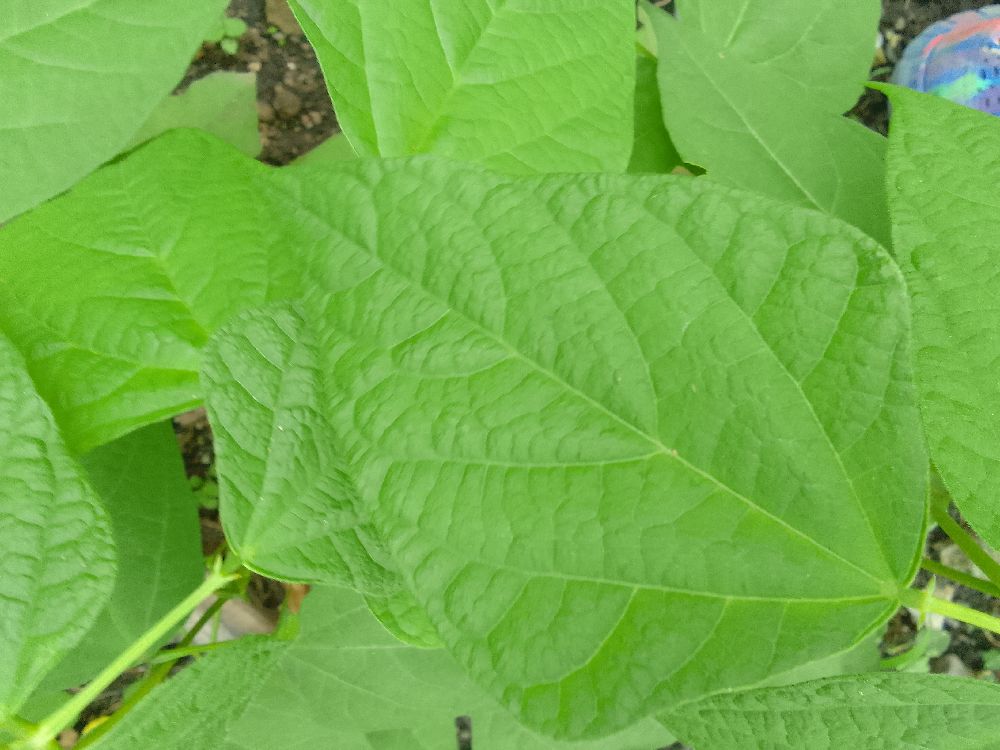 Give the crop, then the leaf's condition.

common bean, healthy
